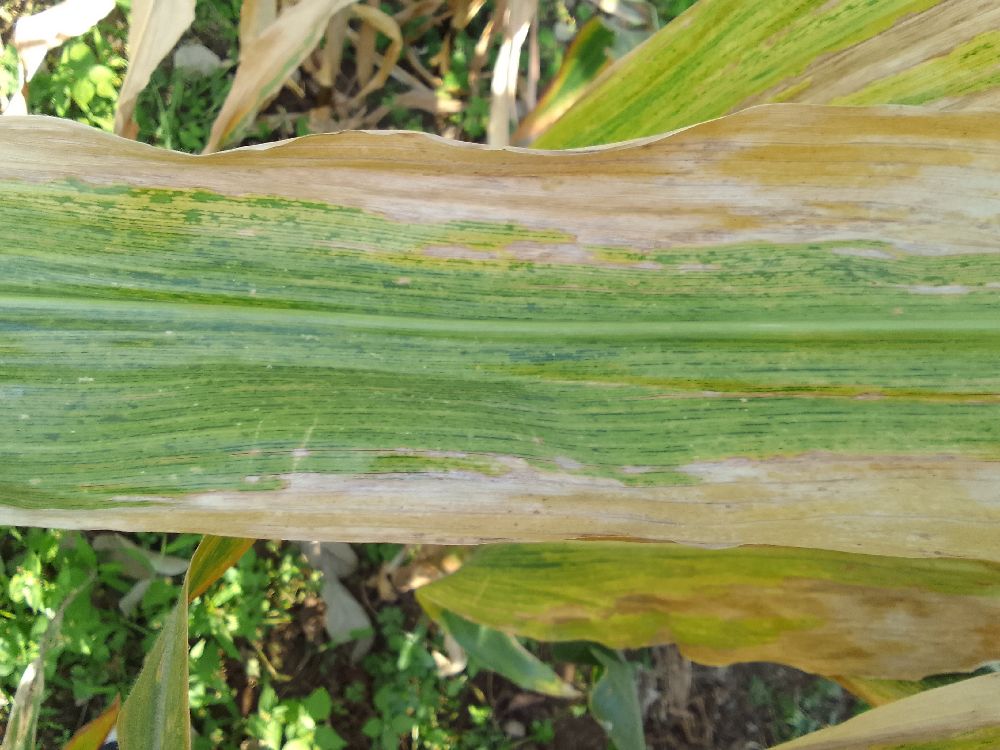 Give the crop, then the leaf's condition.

maize, maize lethal necrosis
